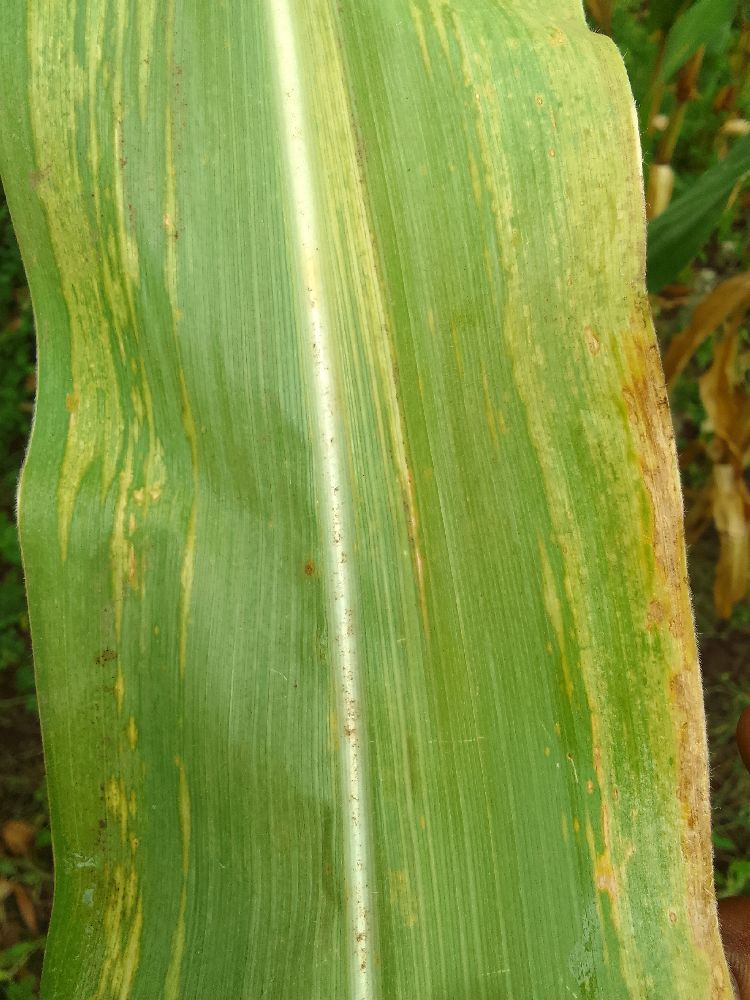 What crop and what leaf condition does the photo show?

maize, maize lethal necrosis
